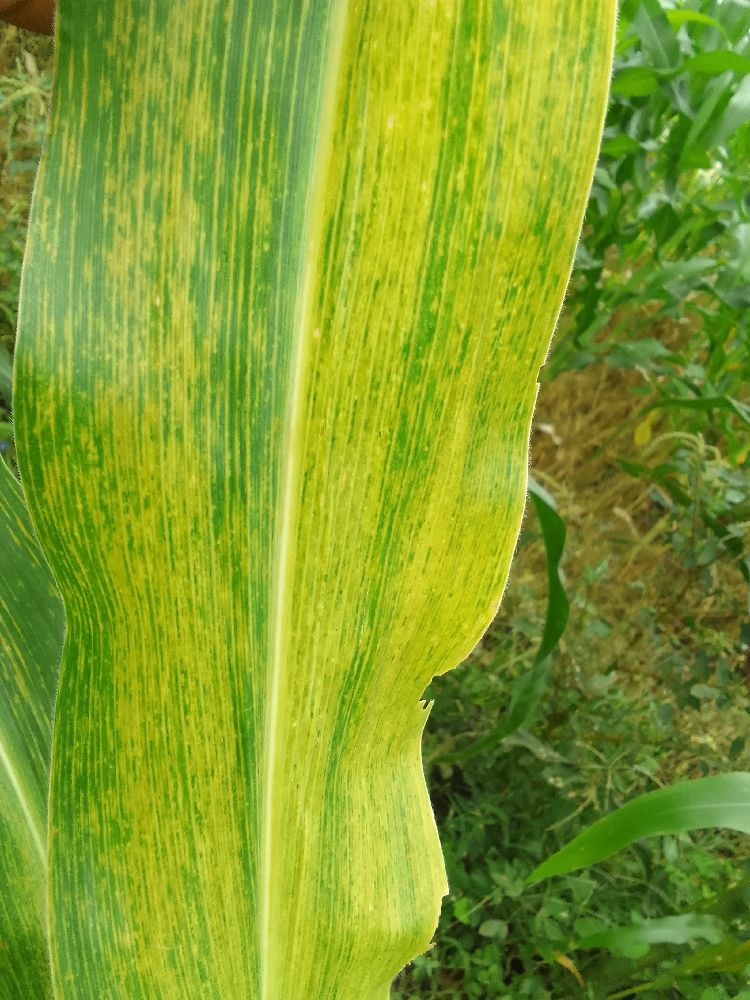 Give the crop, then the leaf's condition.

maize, maize lethal necrosis
